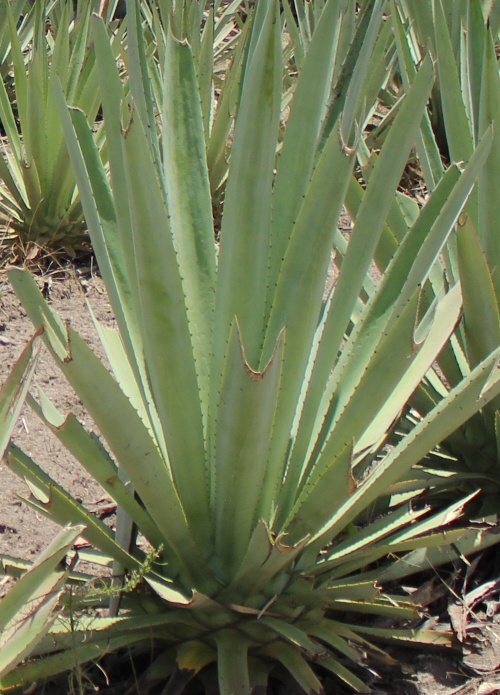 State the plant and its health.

agave, yellow
